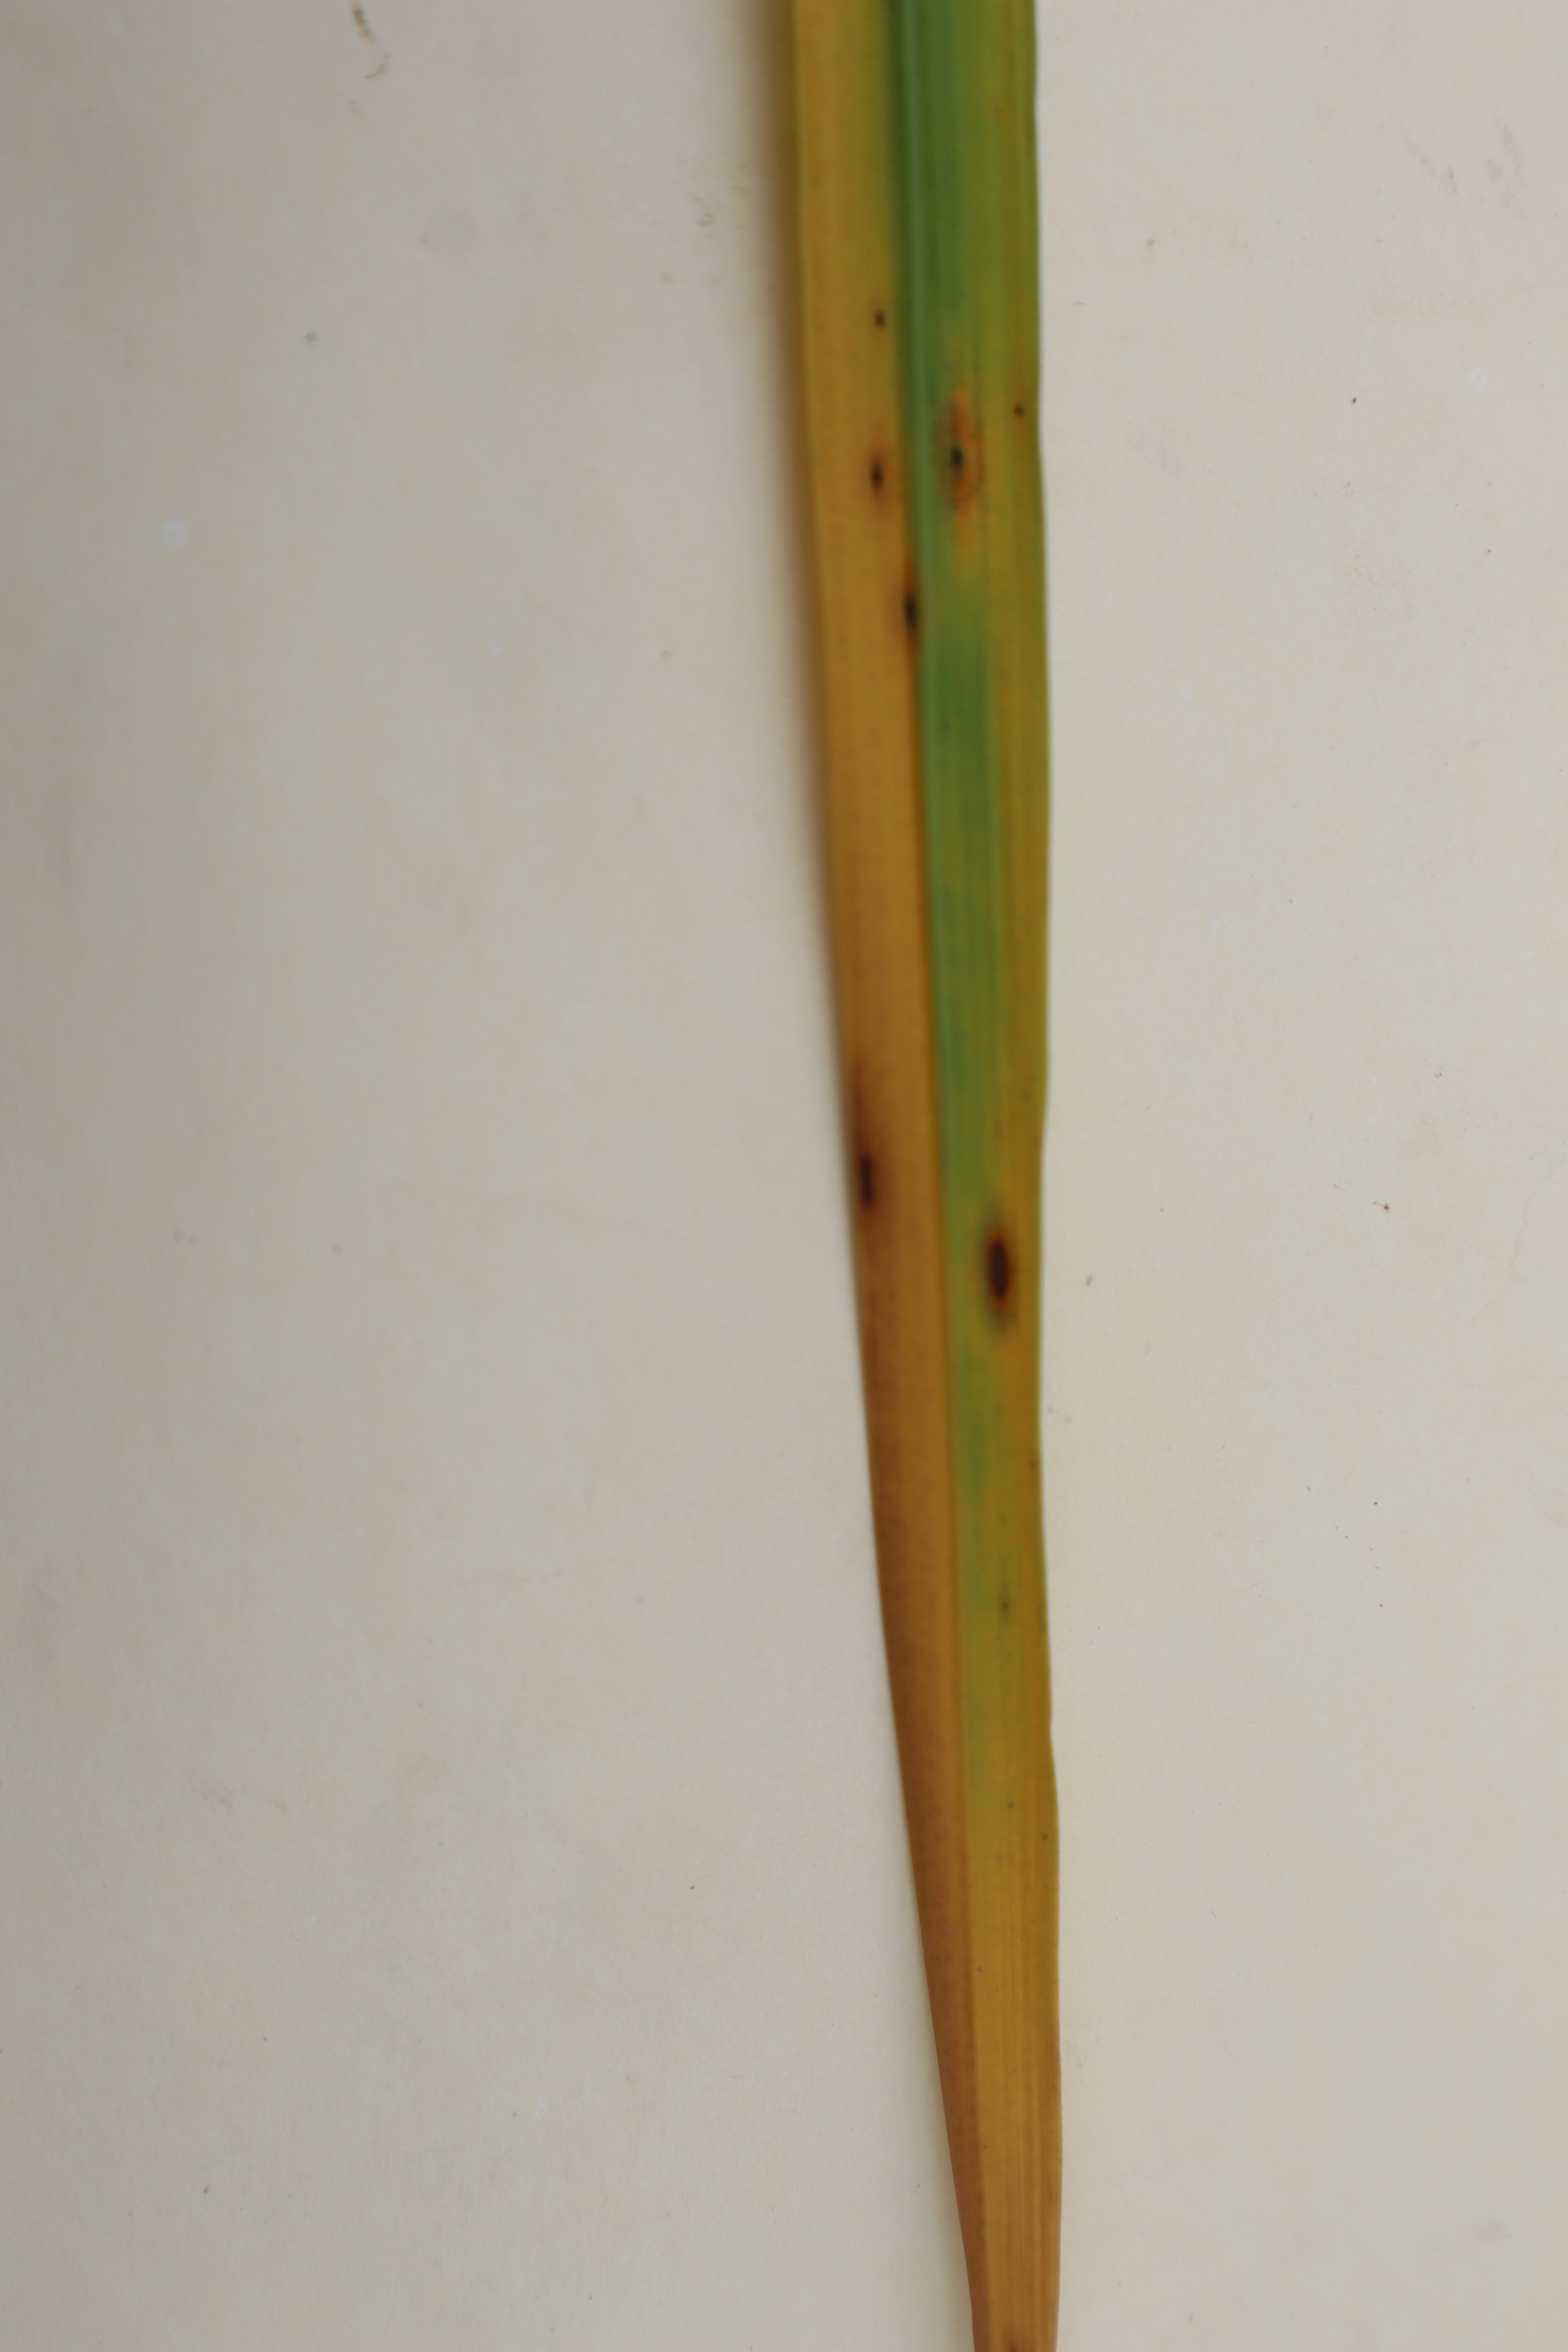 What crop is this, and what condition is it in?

rice, tungro virus disease
